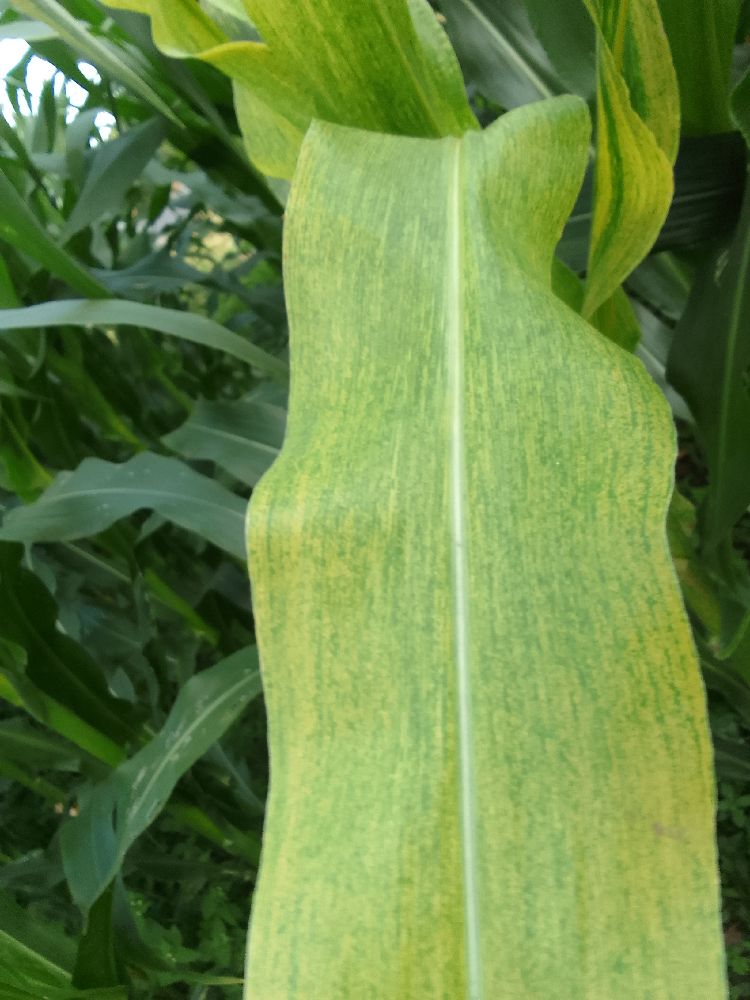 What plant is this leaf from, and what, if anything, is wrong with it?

maize, maize lethal necrosis
